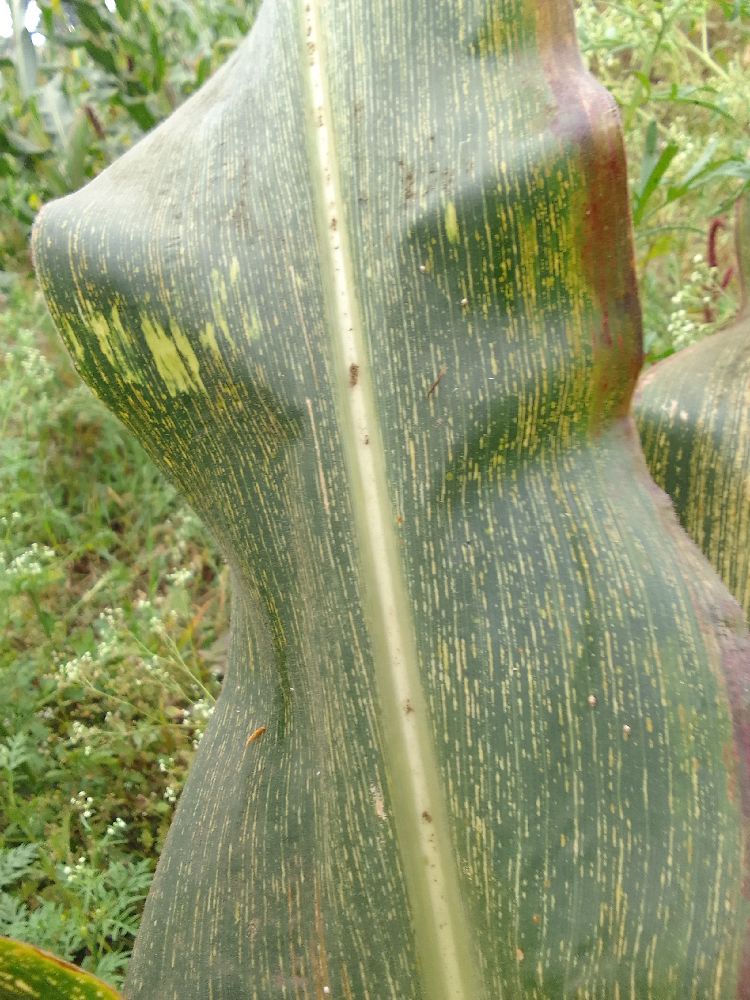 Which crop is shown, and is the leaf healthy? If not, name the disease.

maize, maize streak virus
